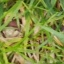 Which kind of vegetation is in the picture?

grass
